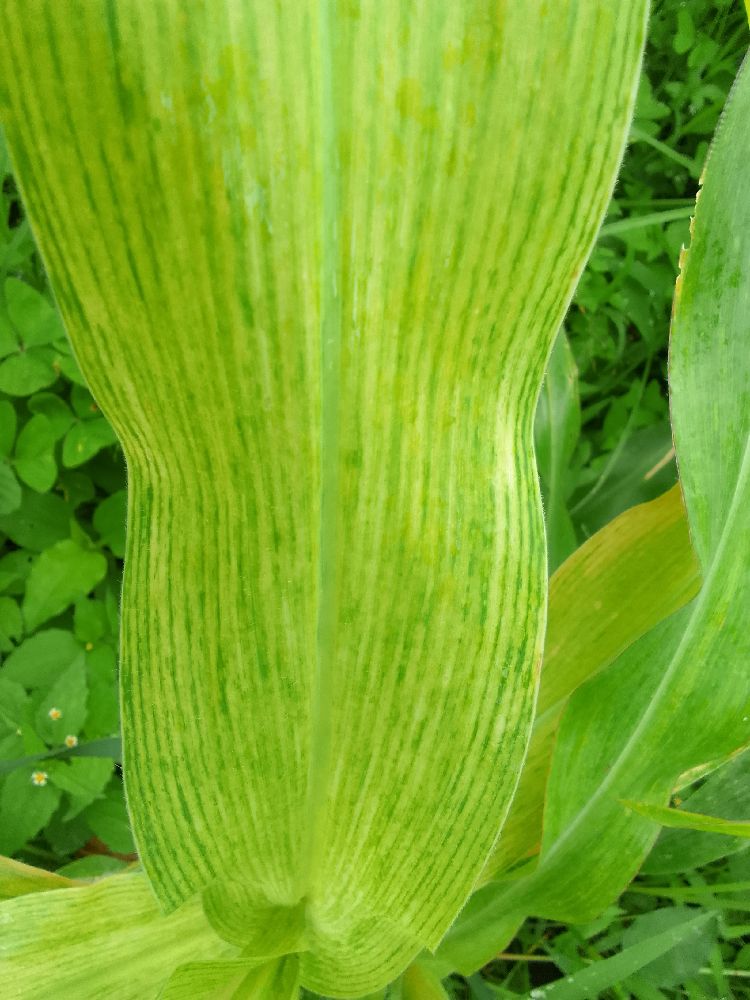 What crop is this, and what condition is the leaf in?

maize, maize lethal necrosis
